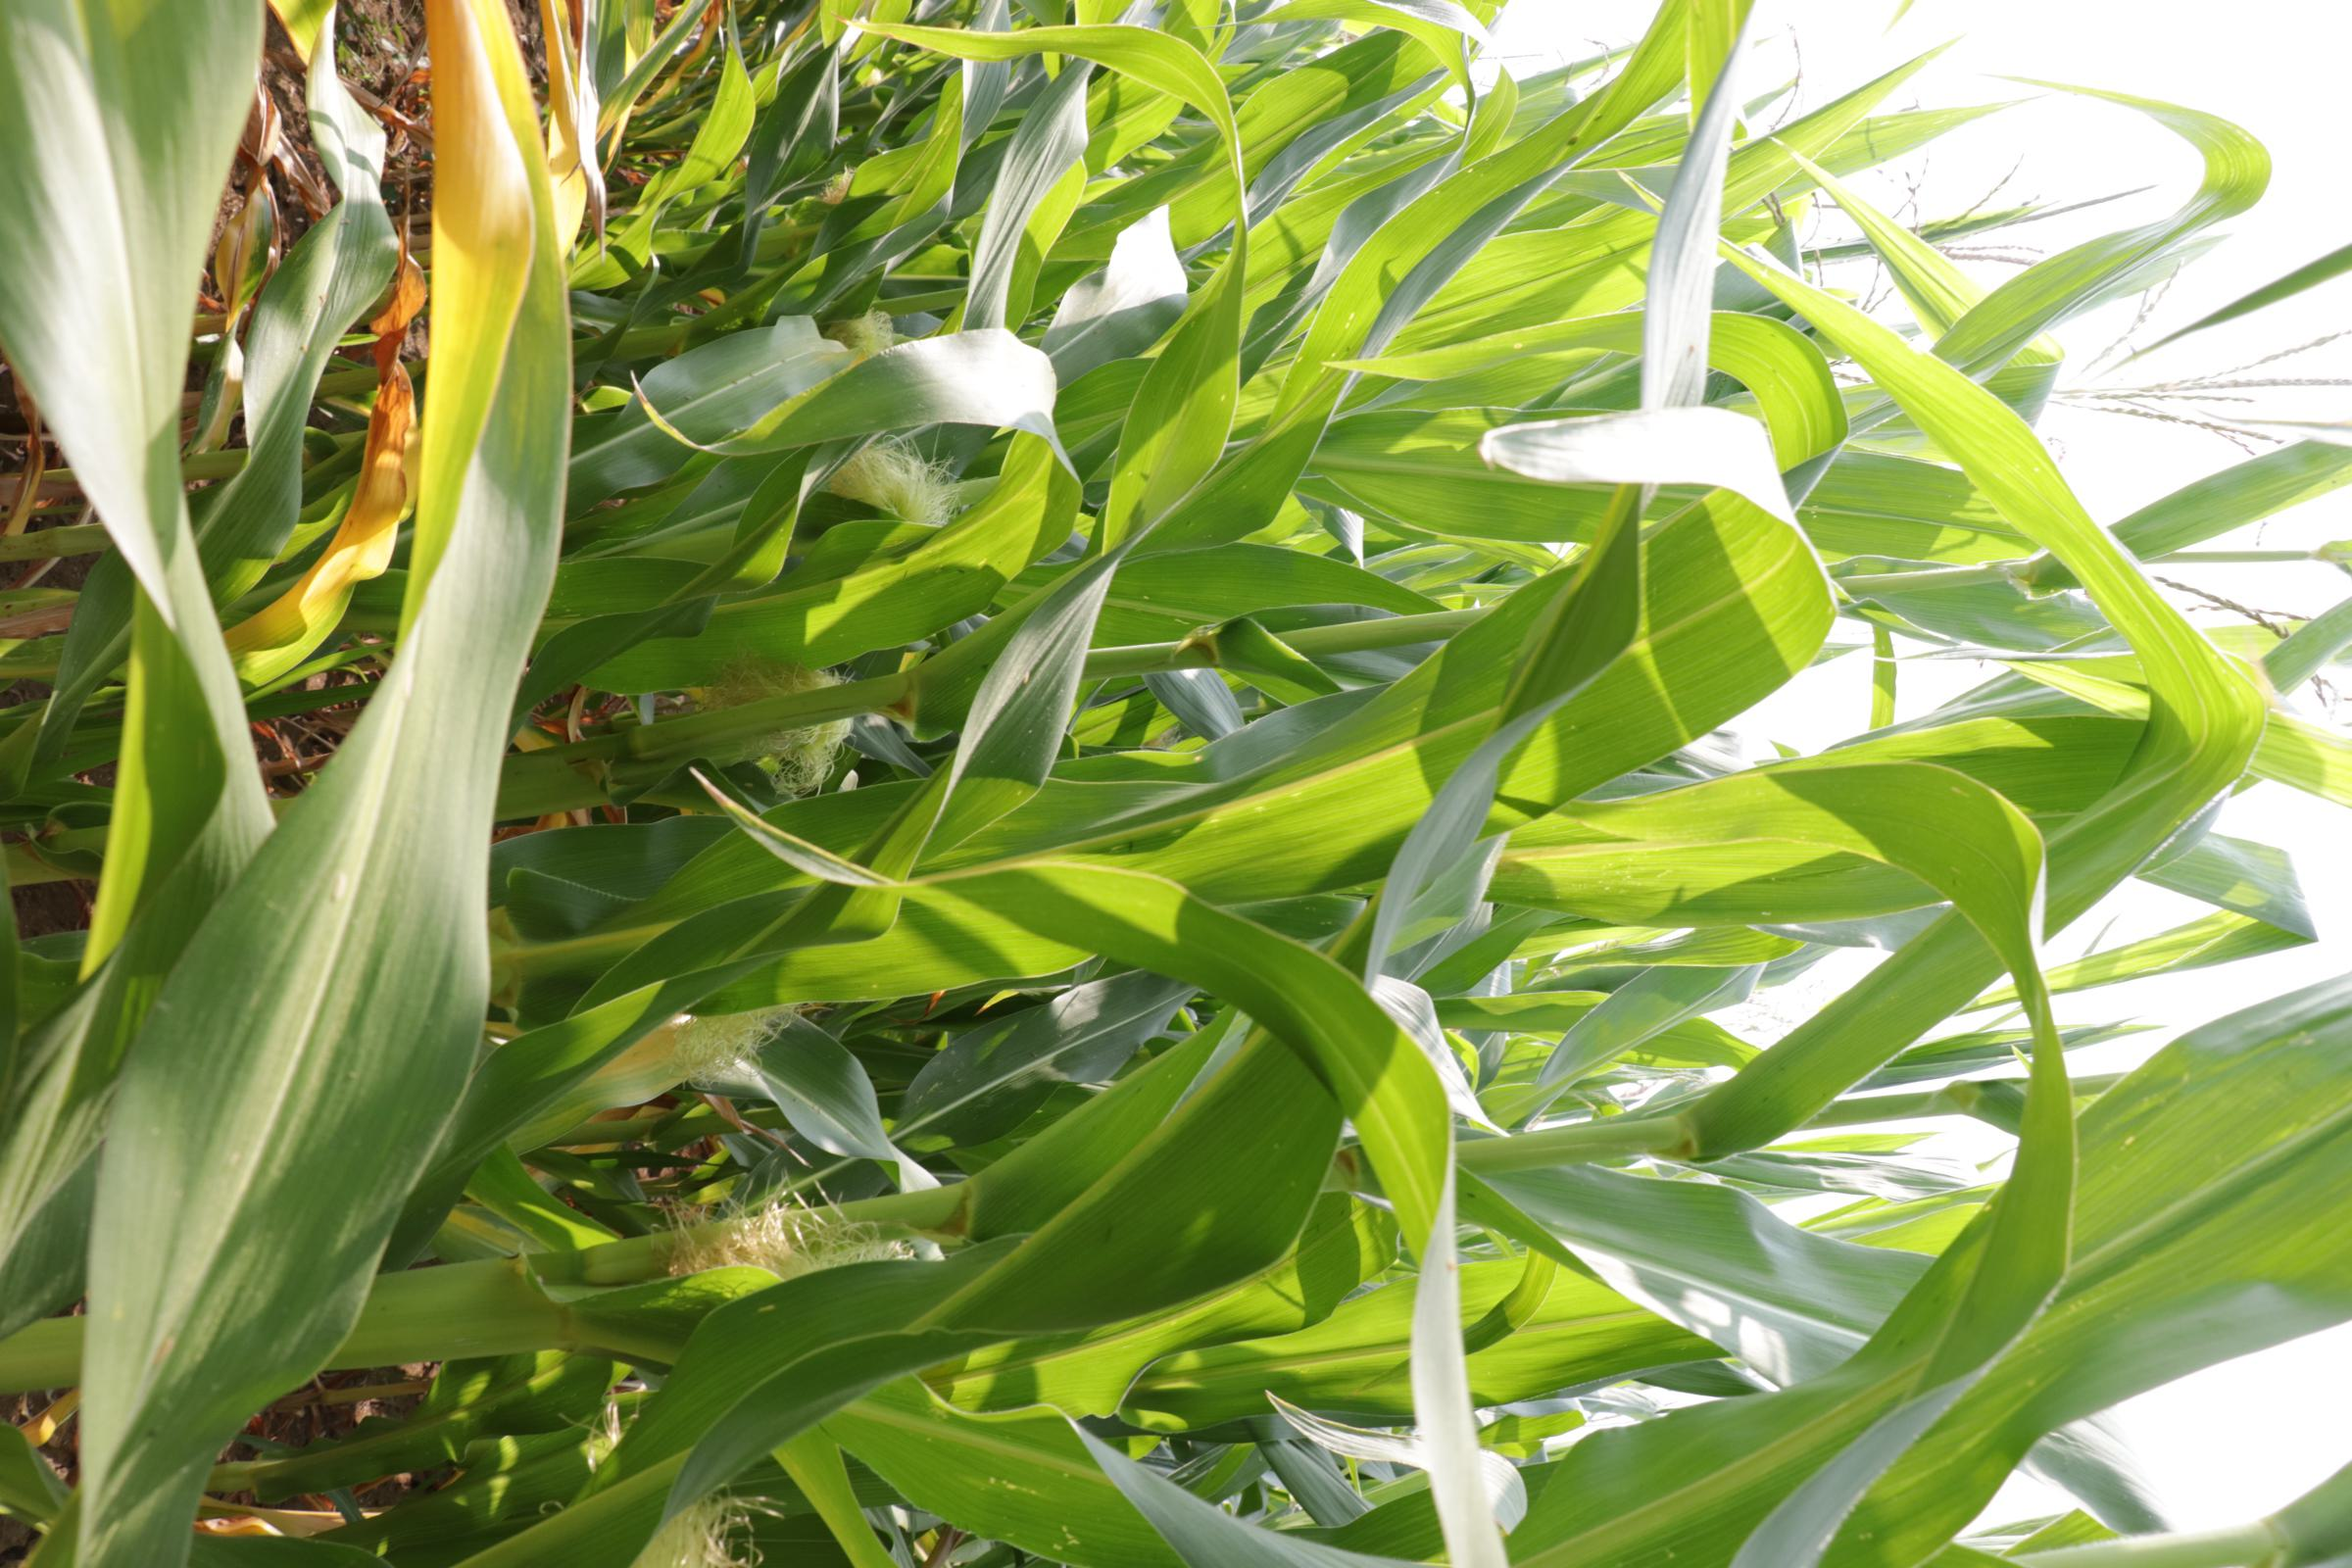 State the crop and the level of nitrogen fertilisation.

maize, no added nitrogen
